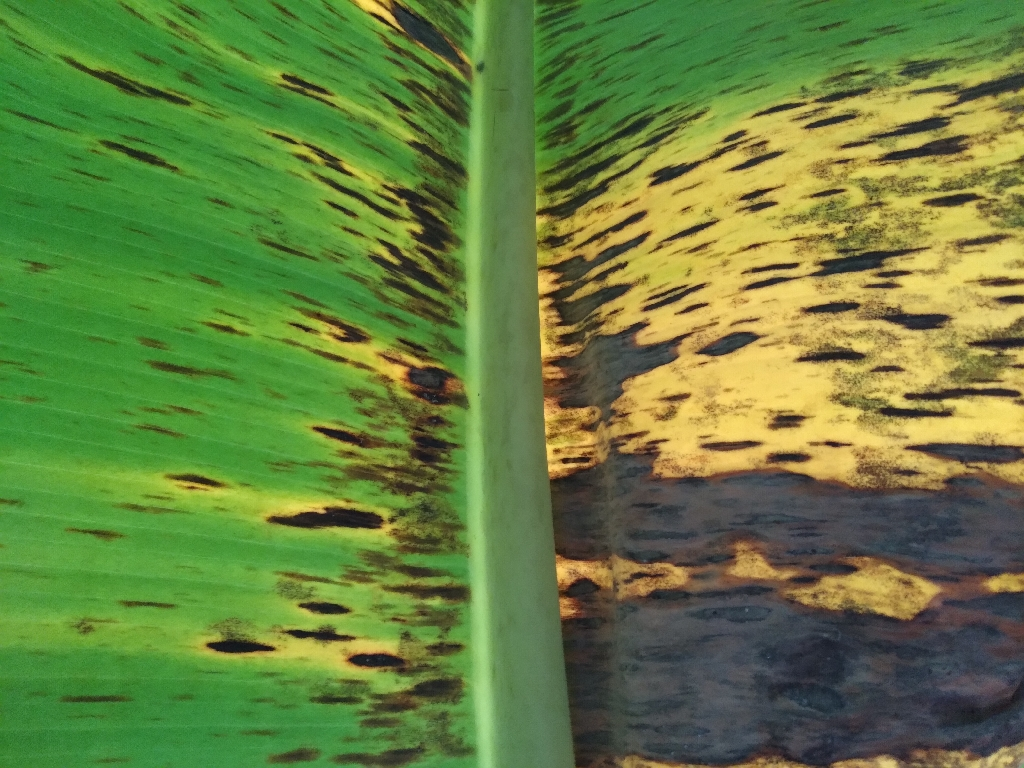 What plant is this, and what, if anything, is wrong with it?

banana, black sigatoka
